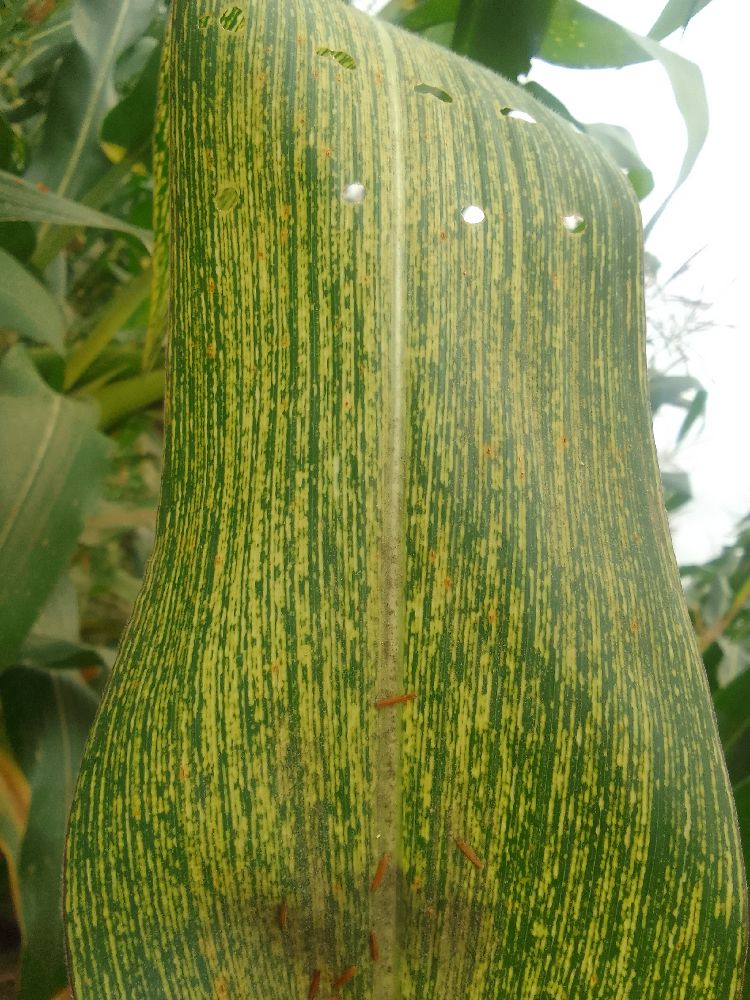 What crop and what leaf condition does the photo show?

maize, maize streak virus
